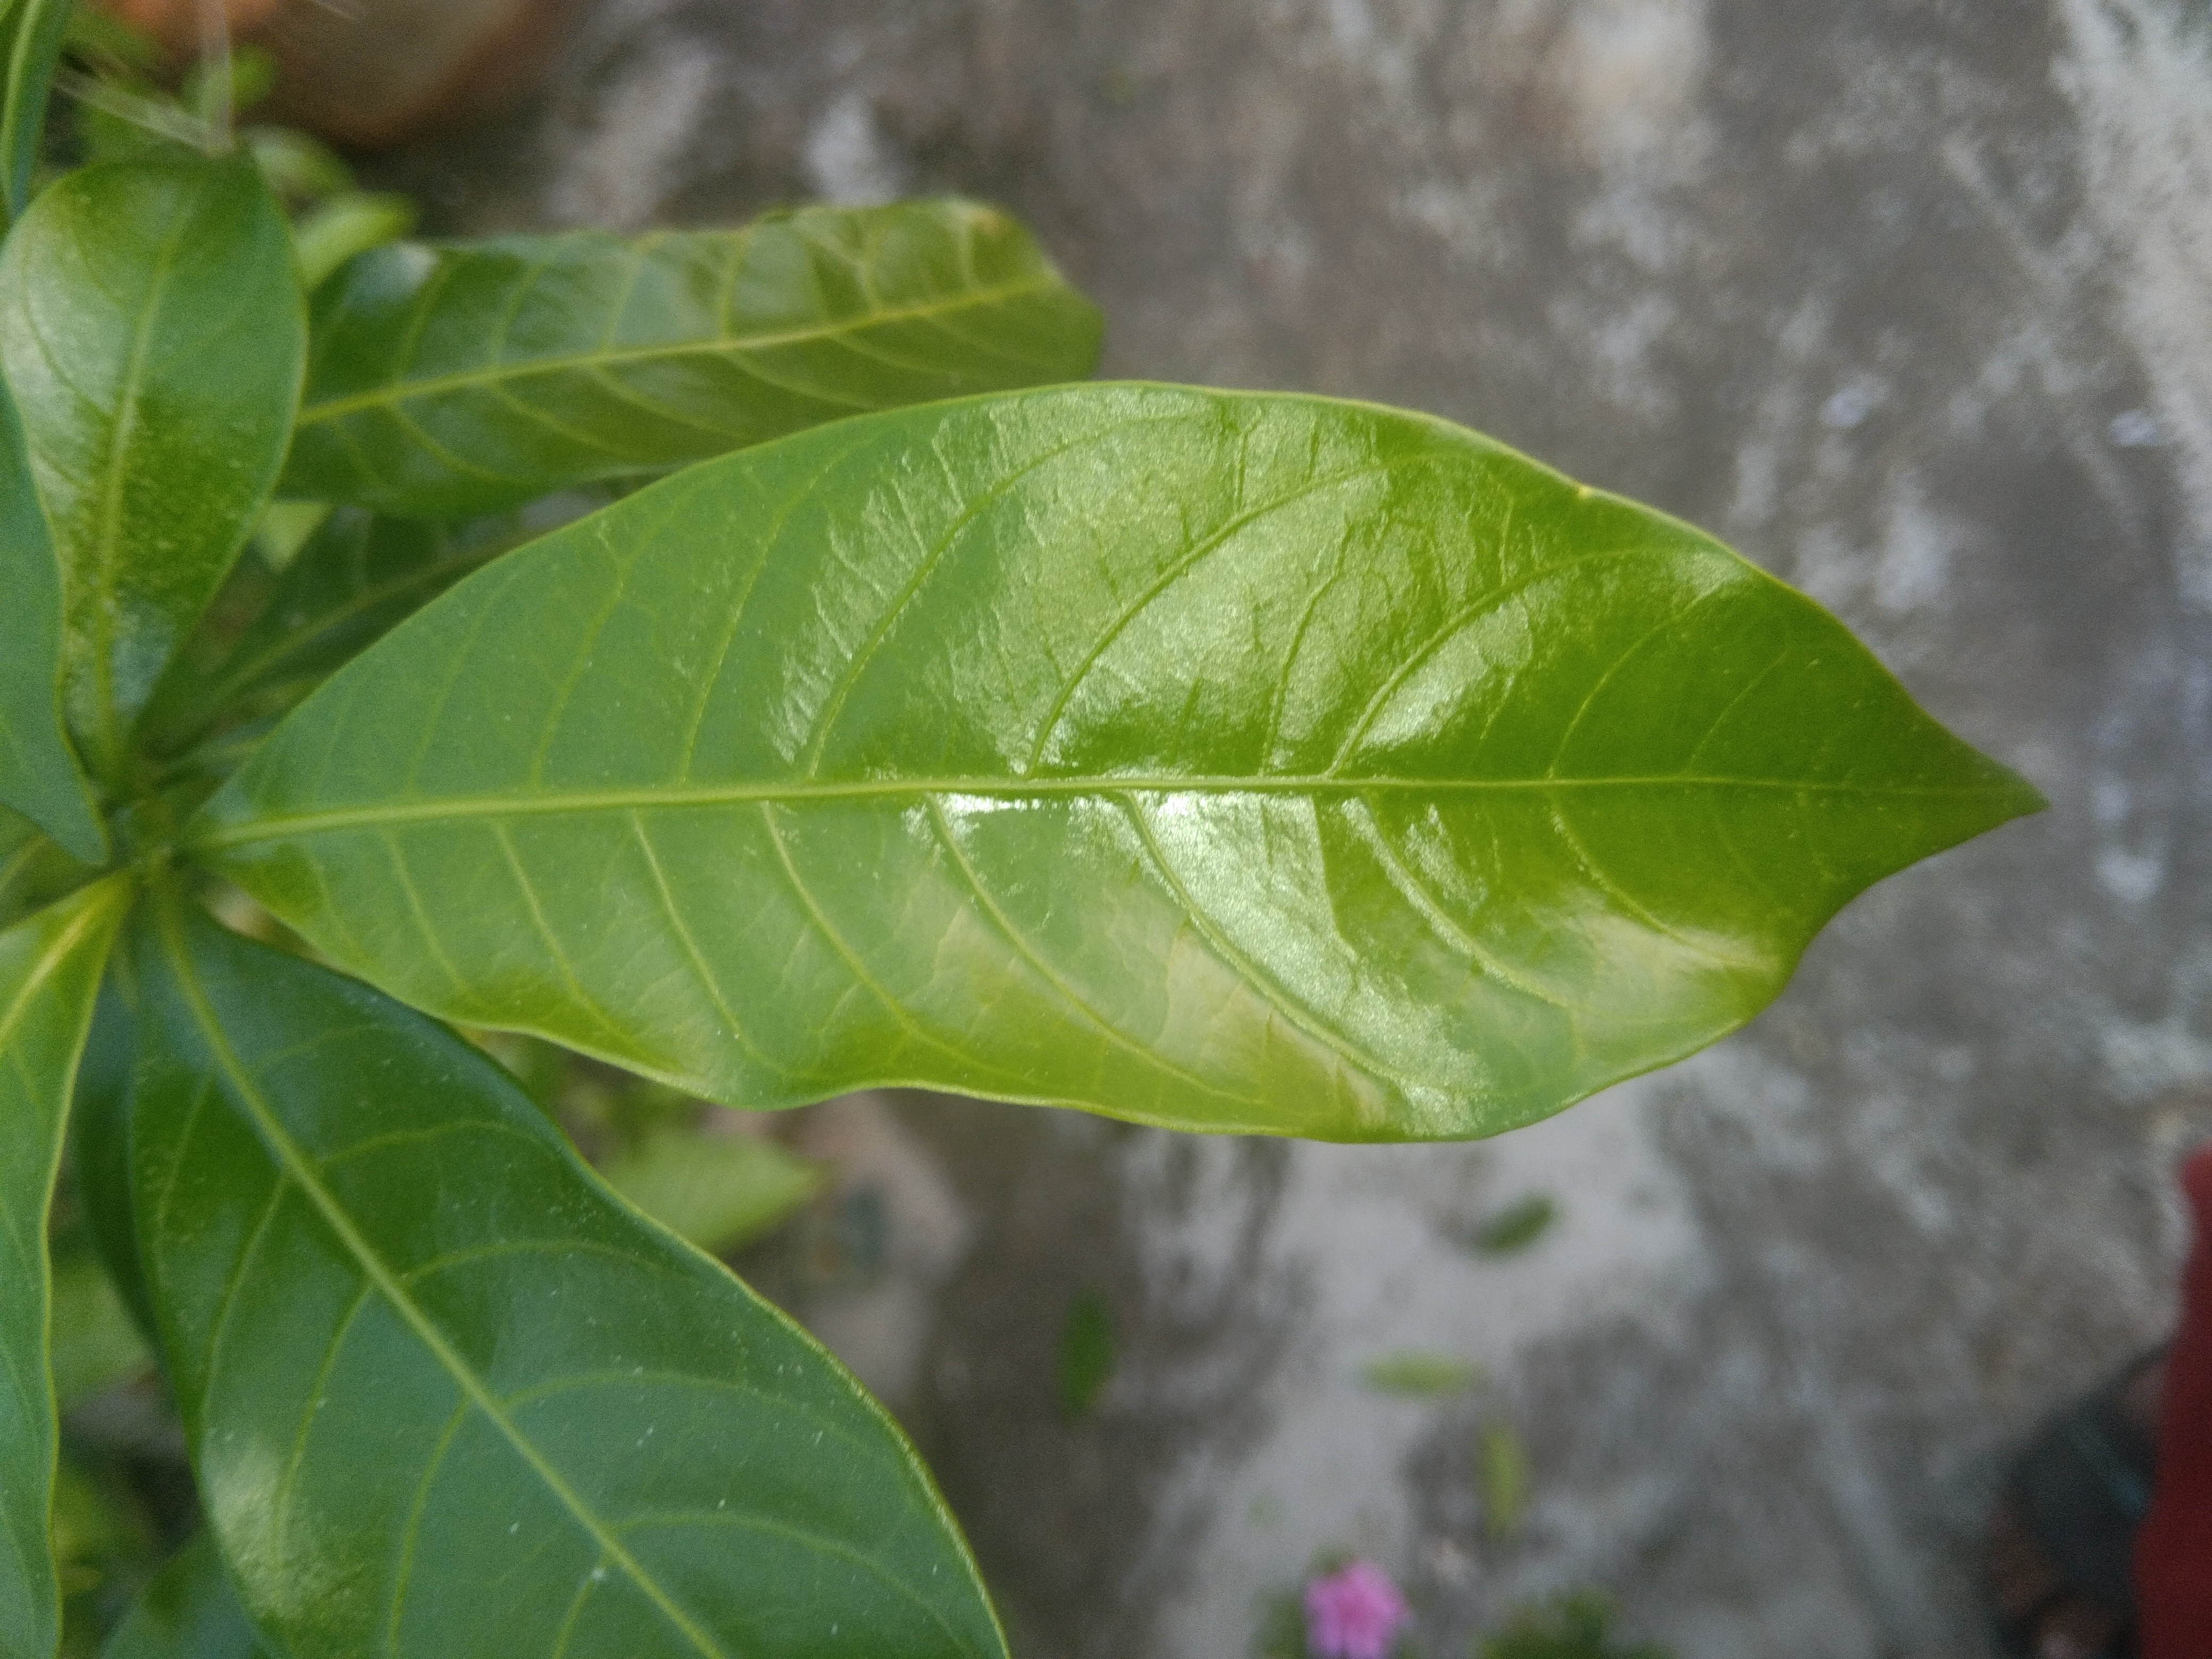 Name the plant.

togor
